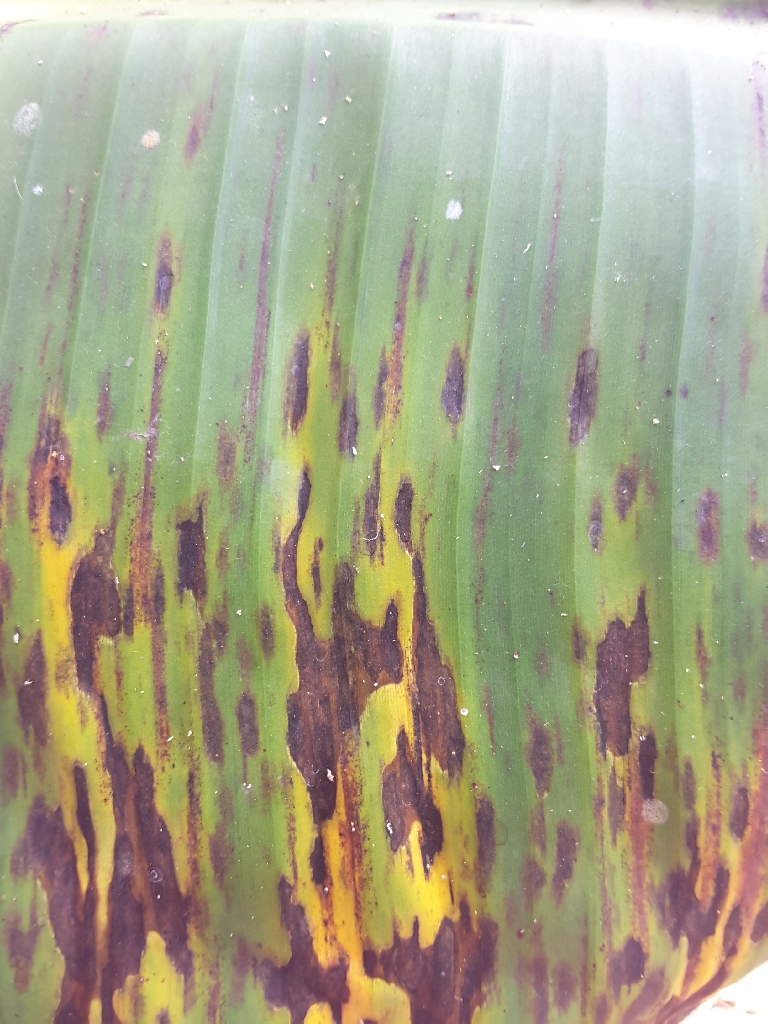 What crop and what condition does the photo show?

banana, black sigatoka
